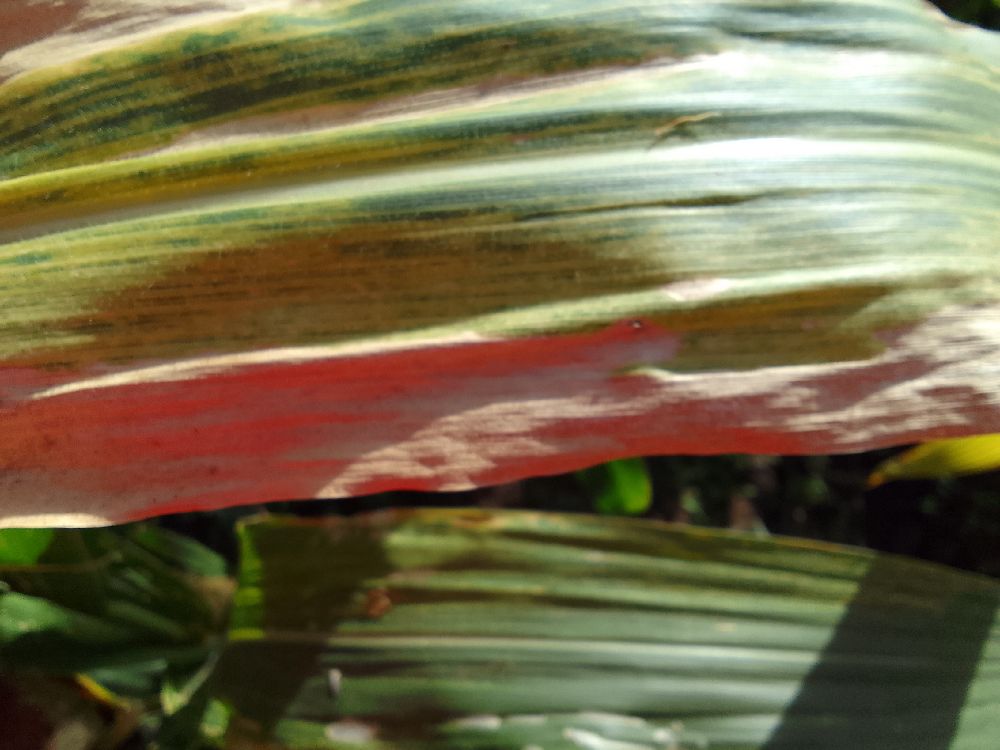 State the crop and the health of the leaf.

maize, maize lethal necrosis
